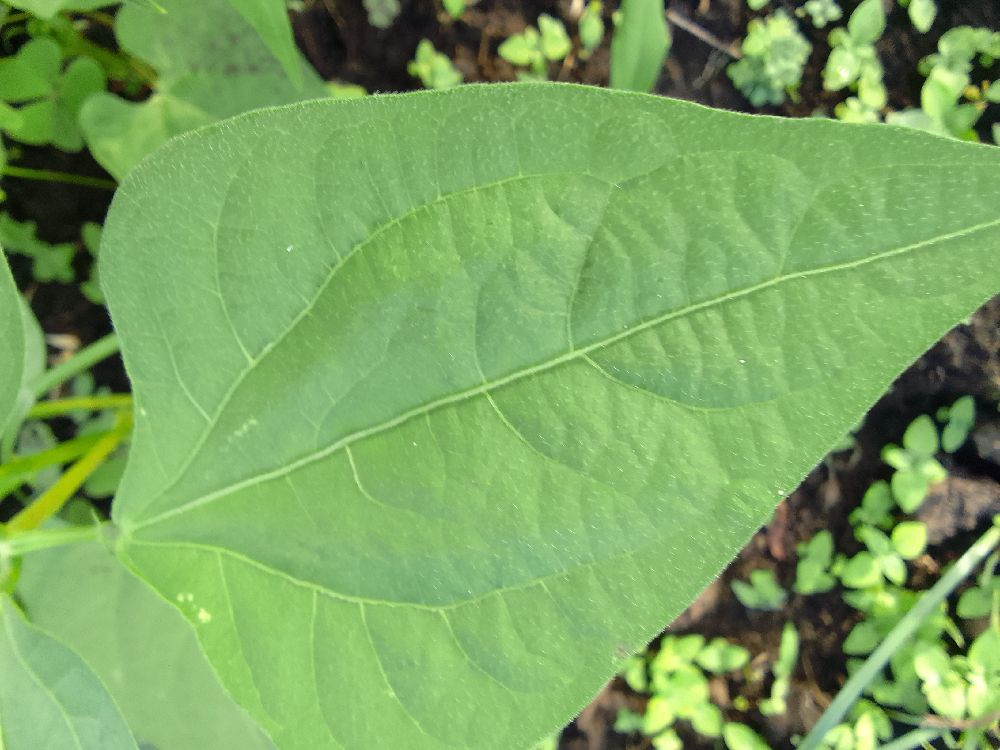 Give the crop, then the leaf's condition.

common bean, healthy
